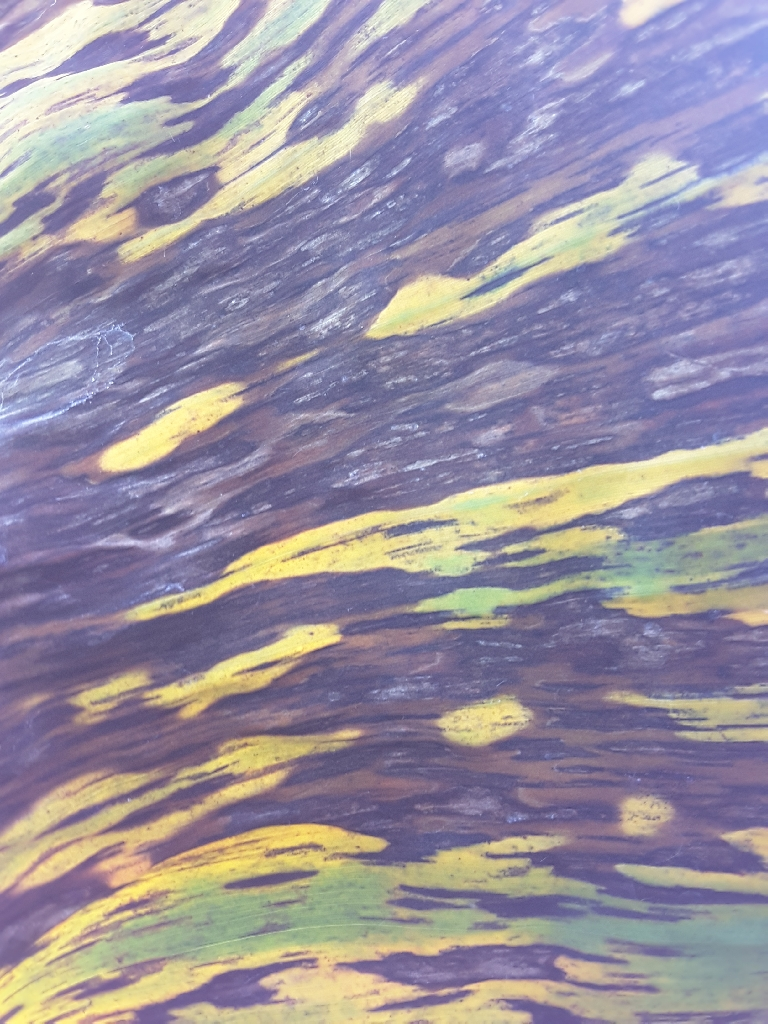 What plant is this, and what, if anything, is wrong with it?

banana, black sigatoka
